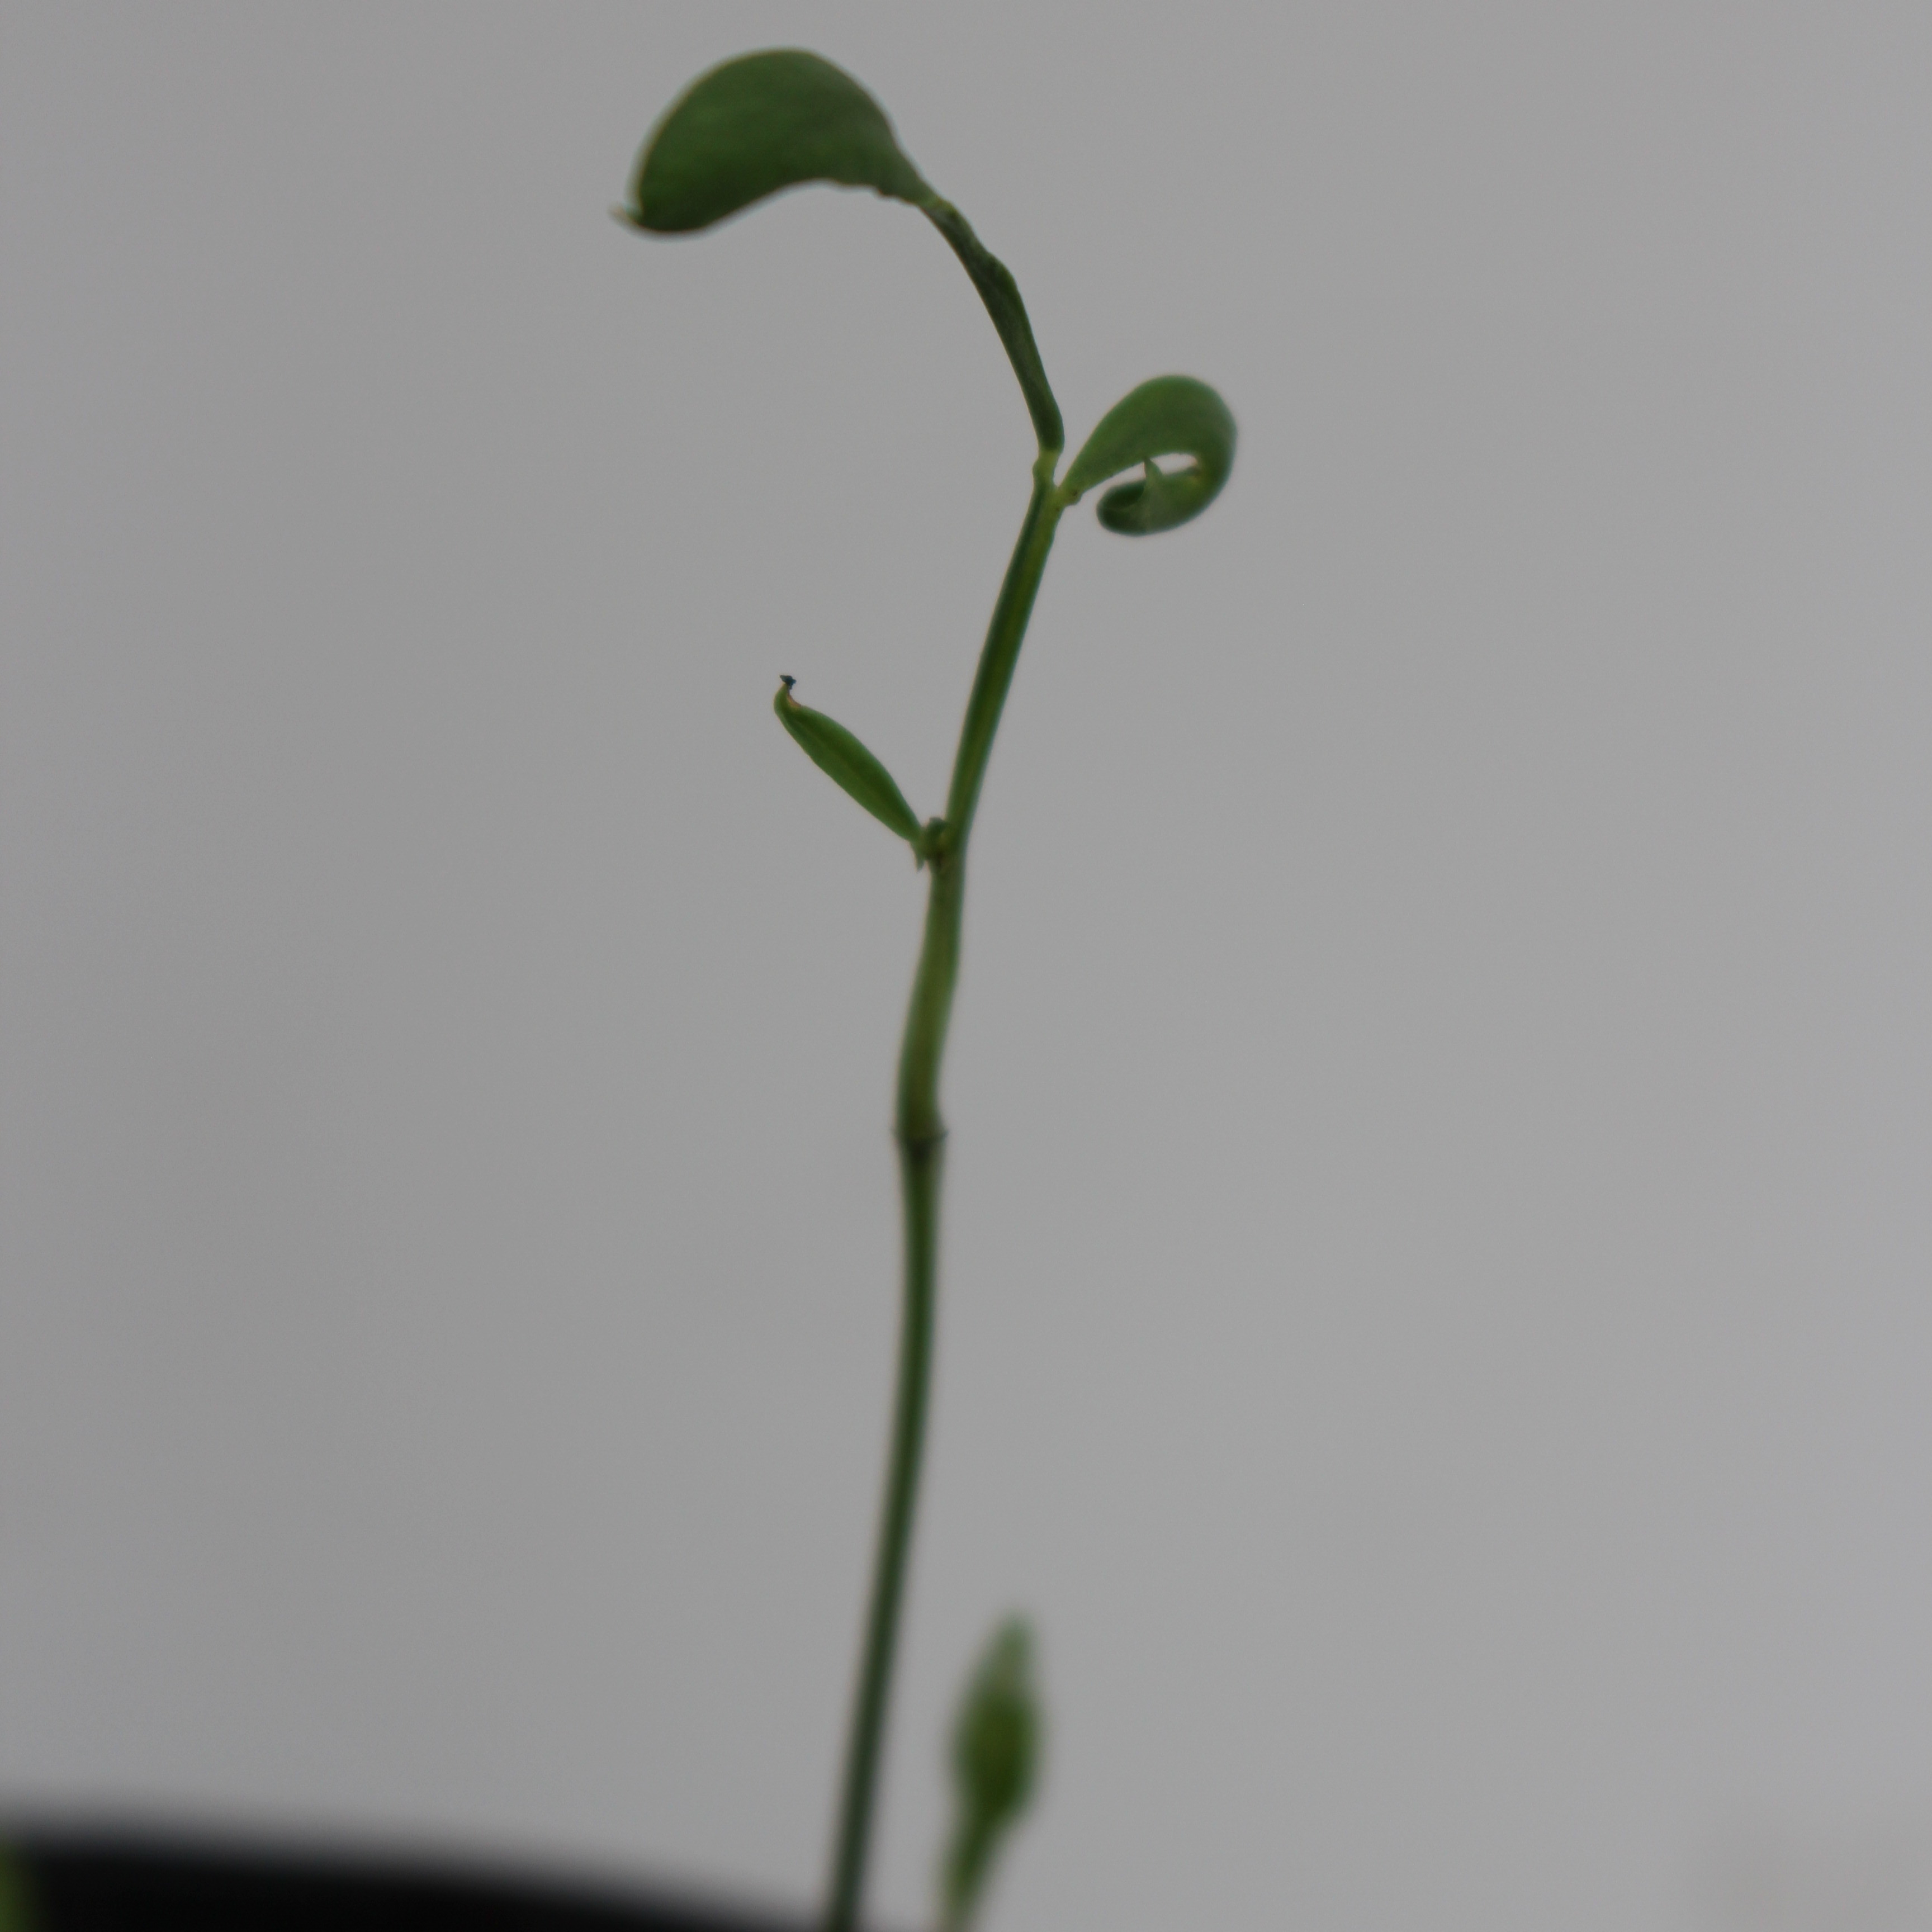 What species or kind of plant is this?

Vicia sativa
